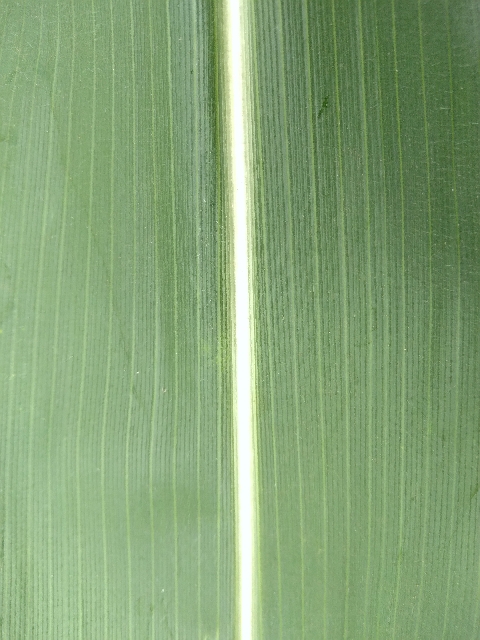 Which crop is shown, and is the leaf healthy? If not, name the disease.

maize, healthy
